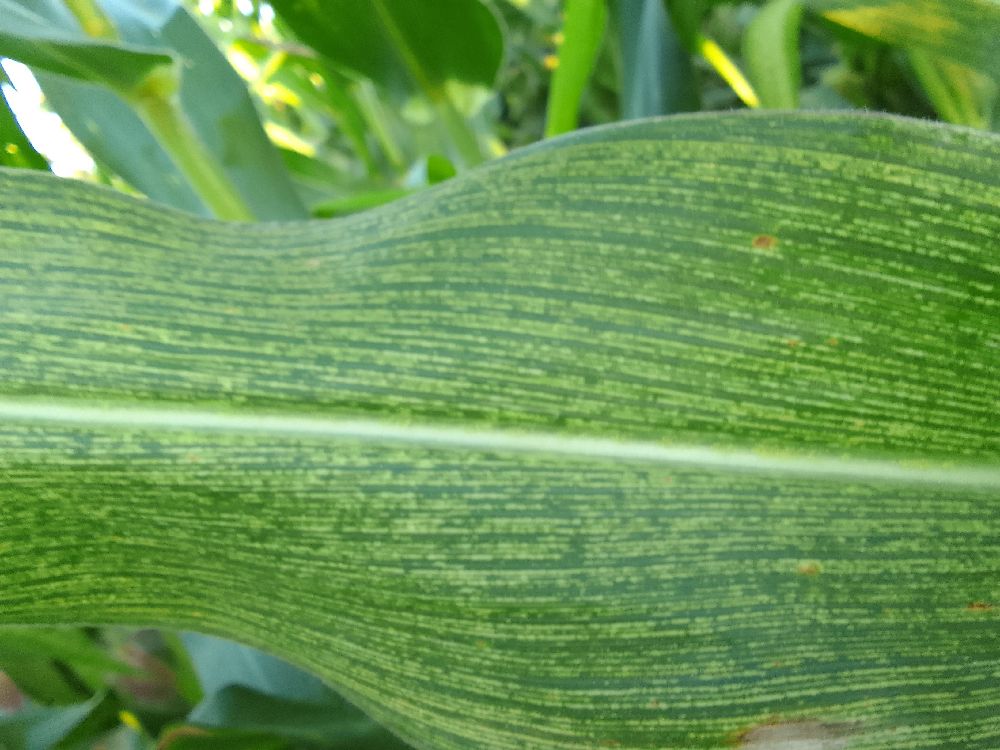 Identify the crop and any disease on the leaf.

maize, maize streak virus
